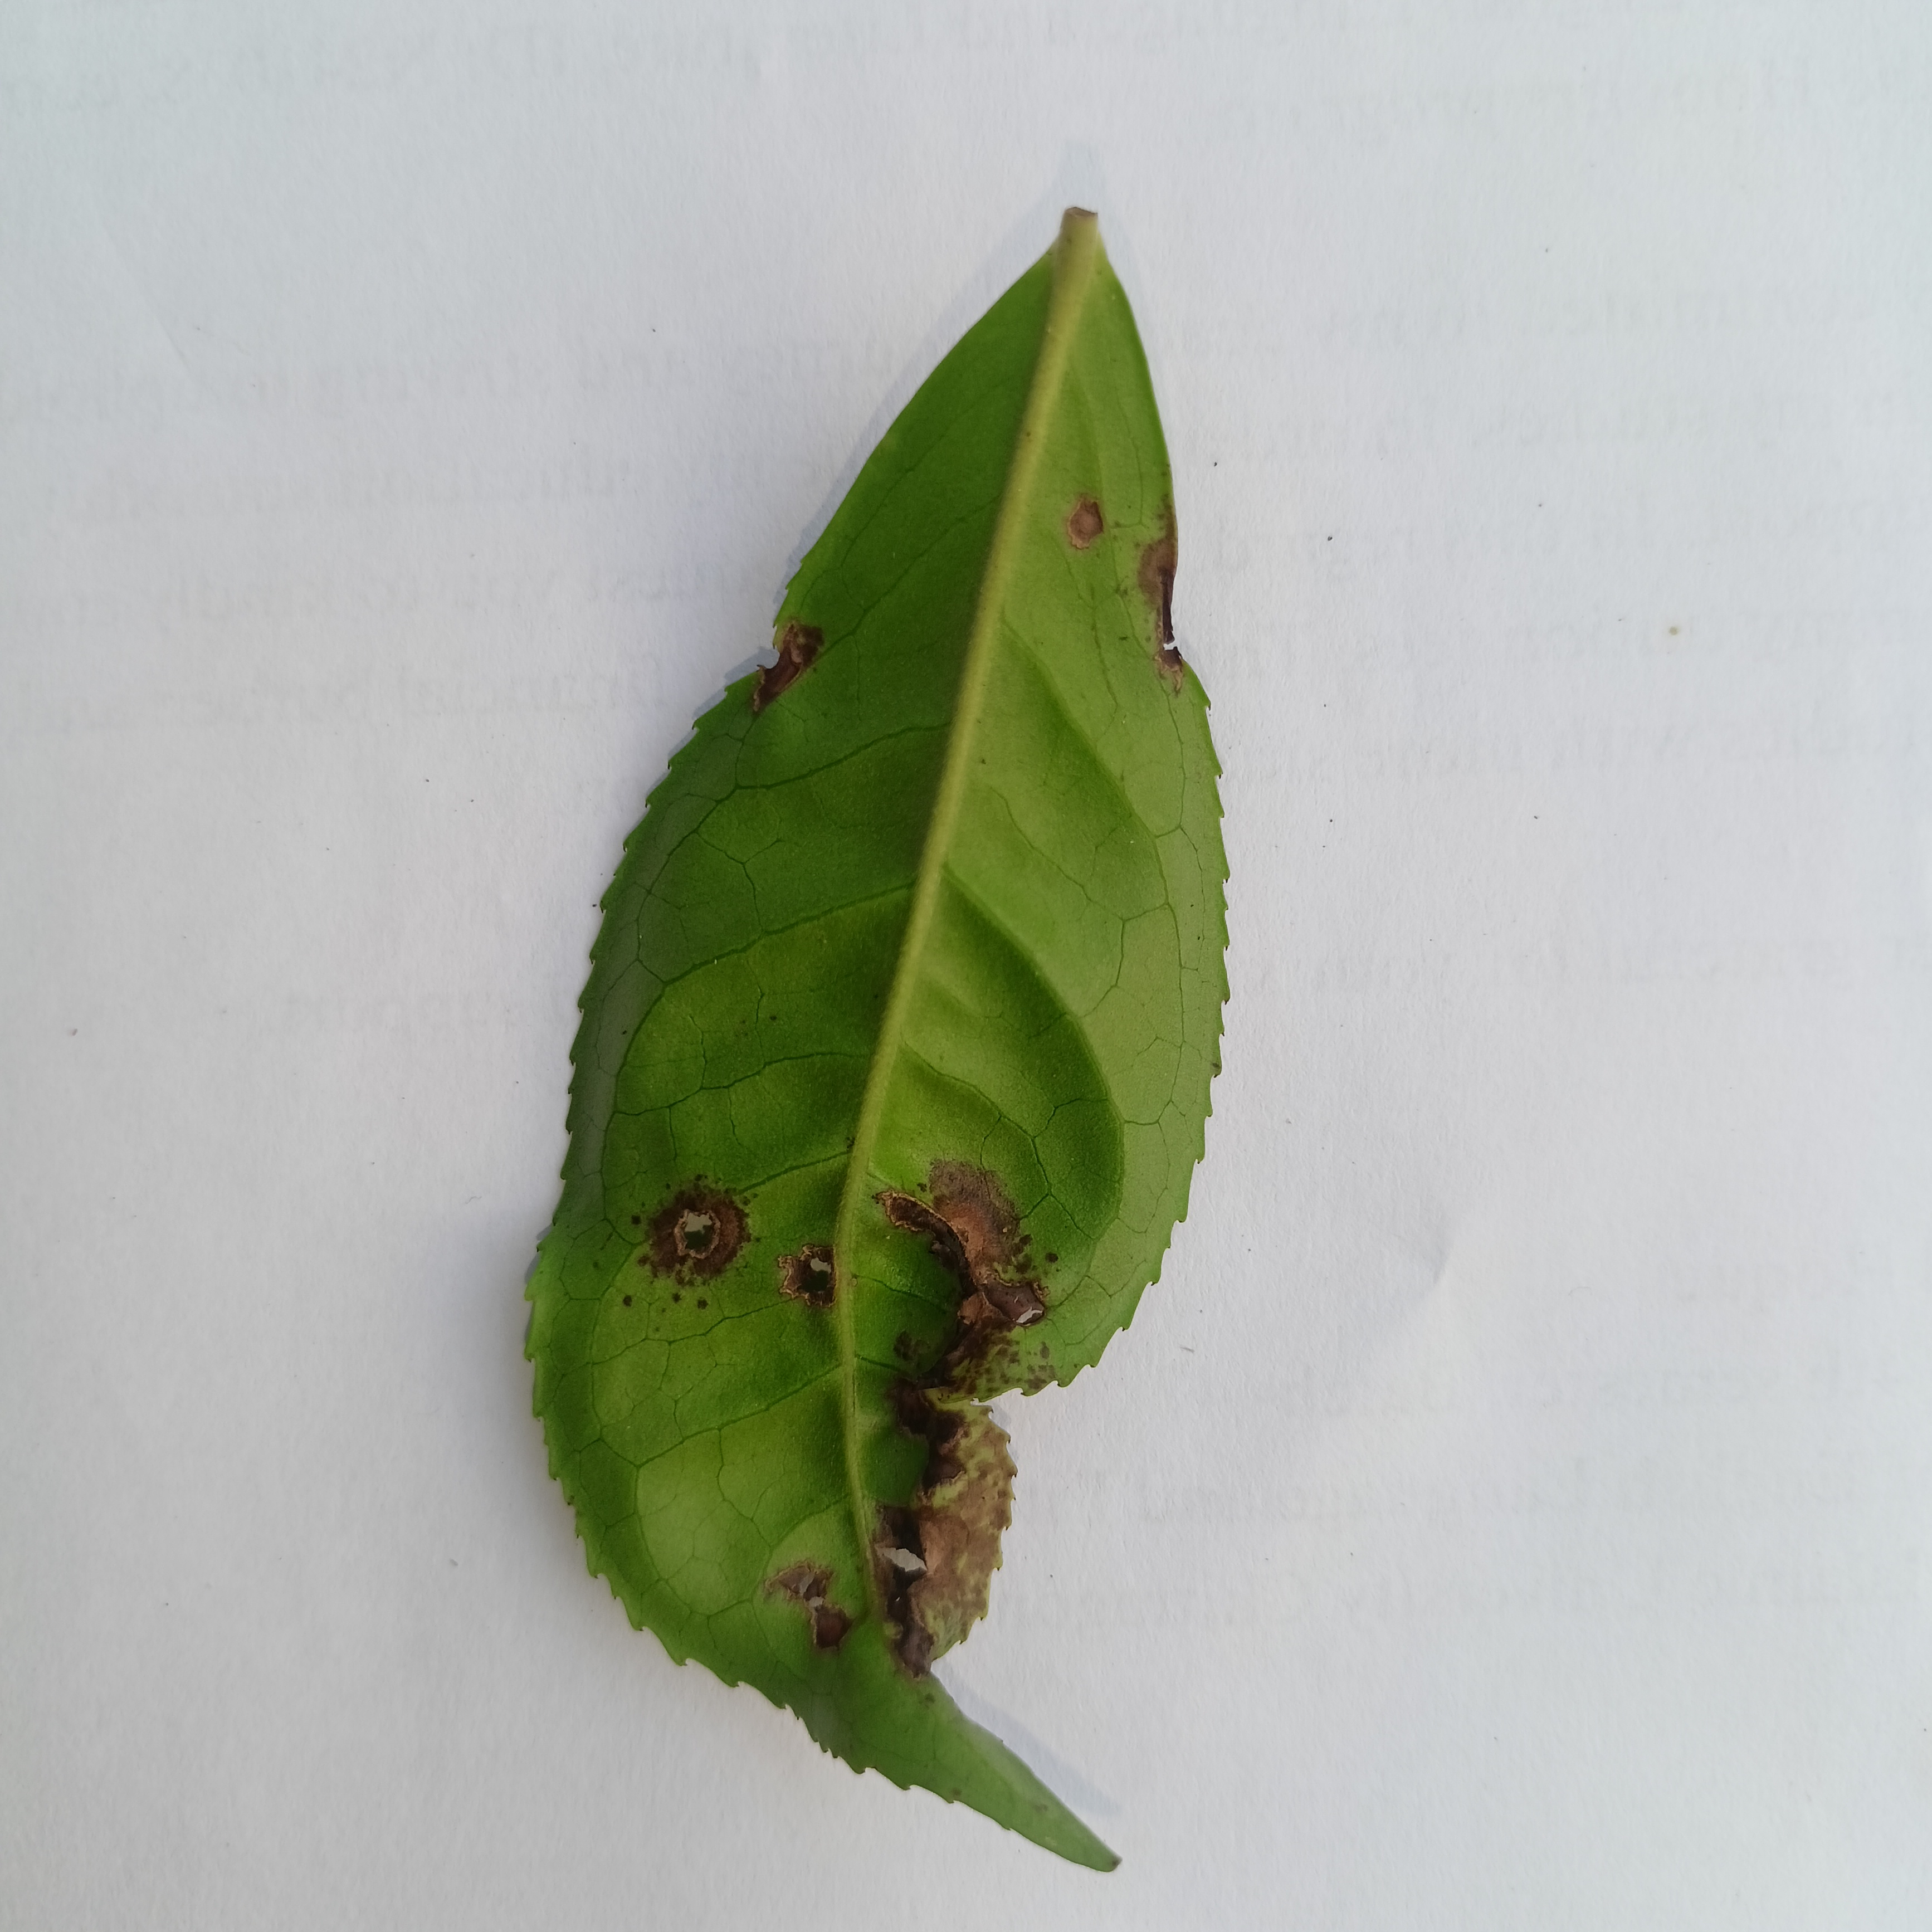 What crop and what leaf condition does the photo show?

tea, helopeltis
